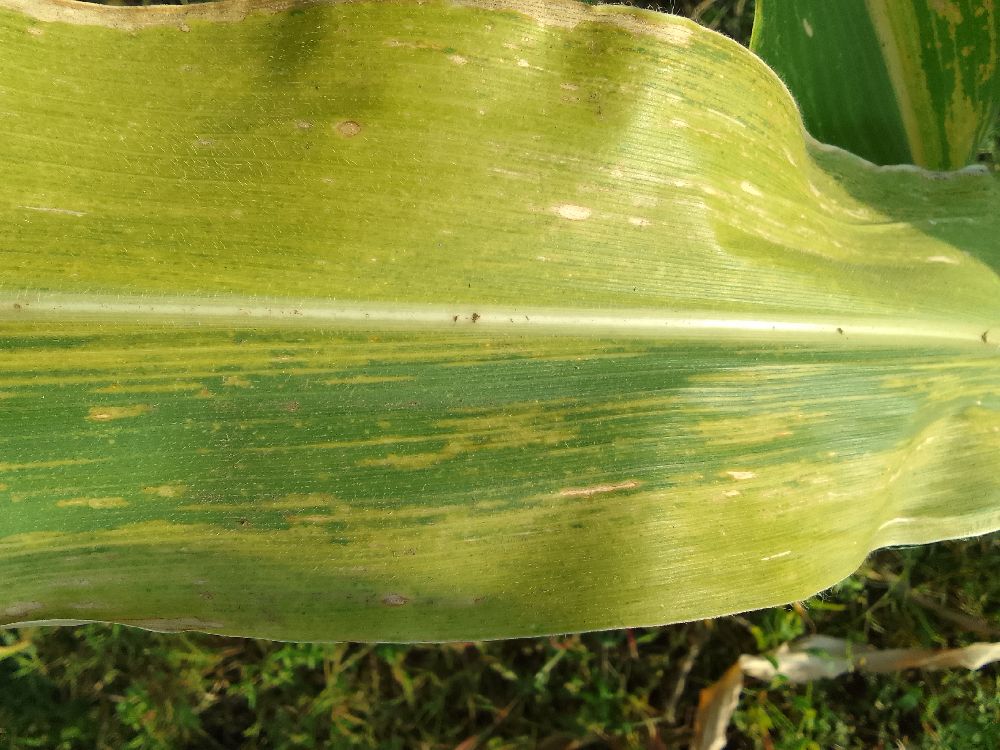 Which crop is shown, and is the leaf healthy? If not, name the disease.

maize, maize lethal necrosis
